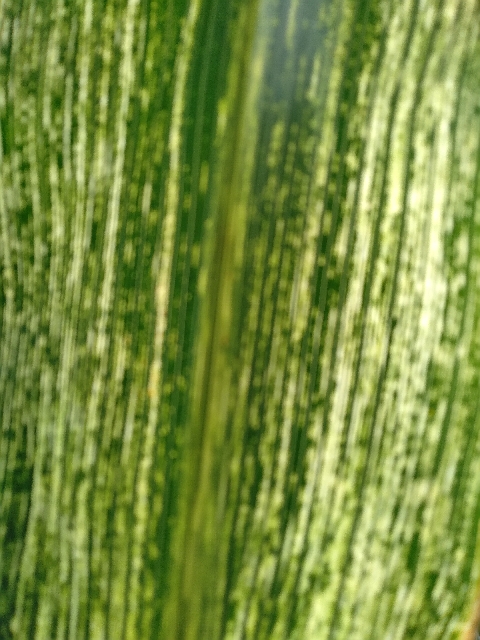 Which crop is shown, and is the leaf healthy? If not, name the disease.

maize, maize streak virus
